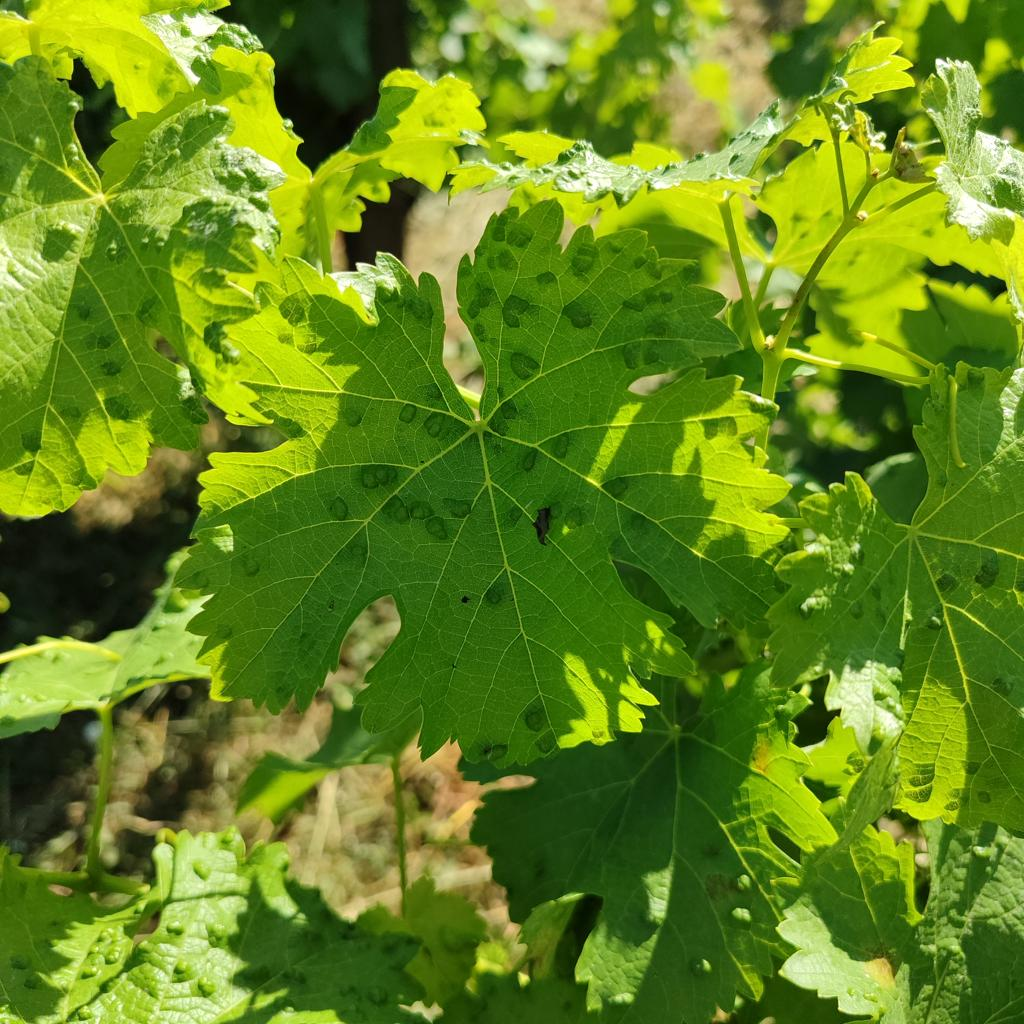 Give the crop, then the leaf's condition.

grapevine, erineum mite
